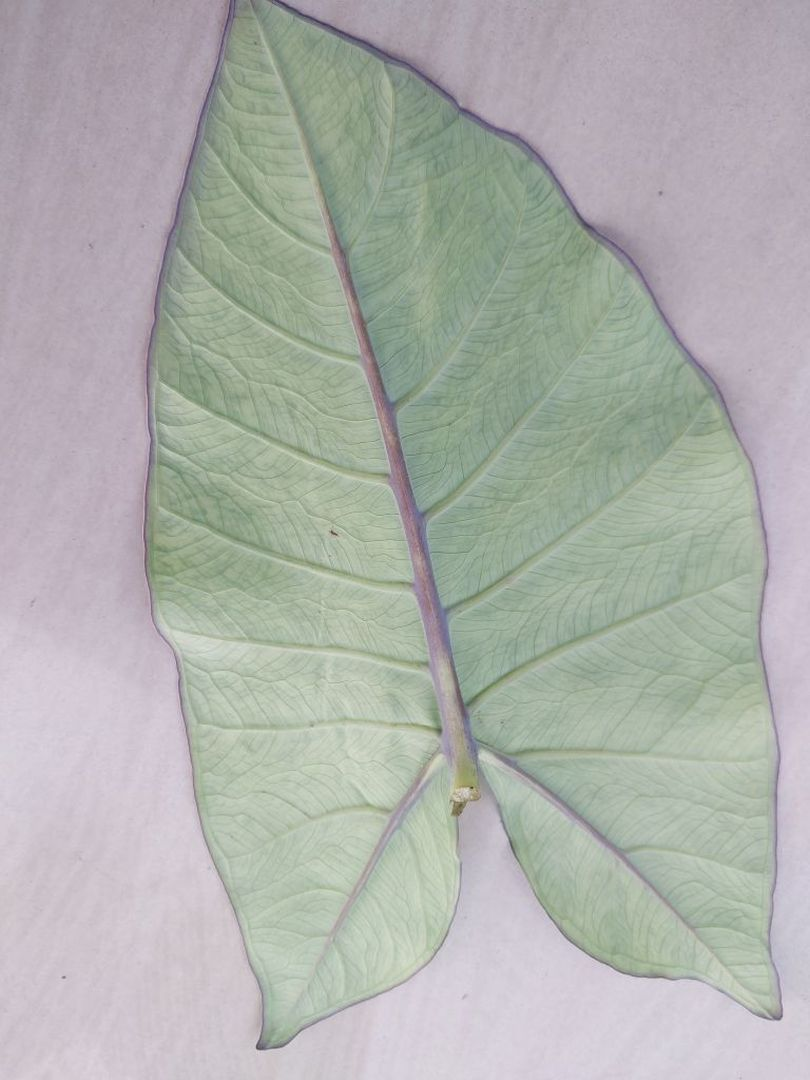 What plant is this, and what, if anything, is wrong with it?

taro, mosaic
